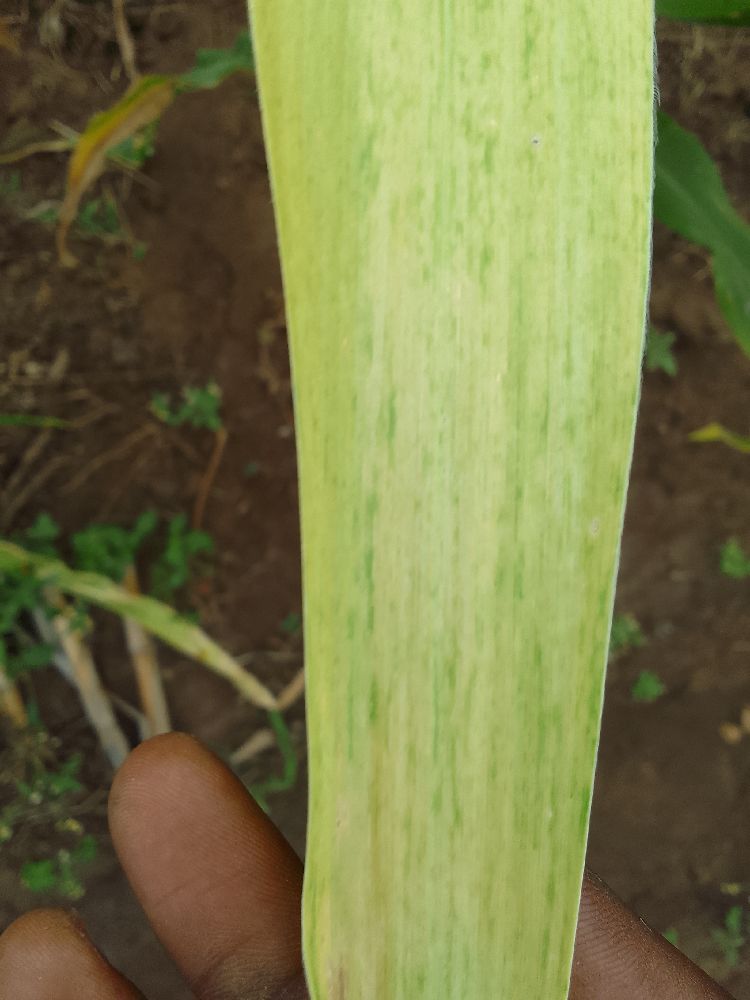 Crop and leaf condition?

maize, maize lethal necrosis
